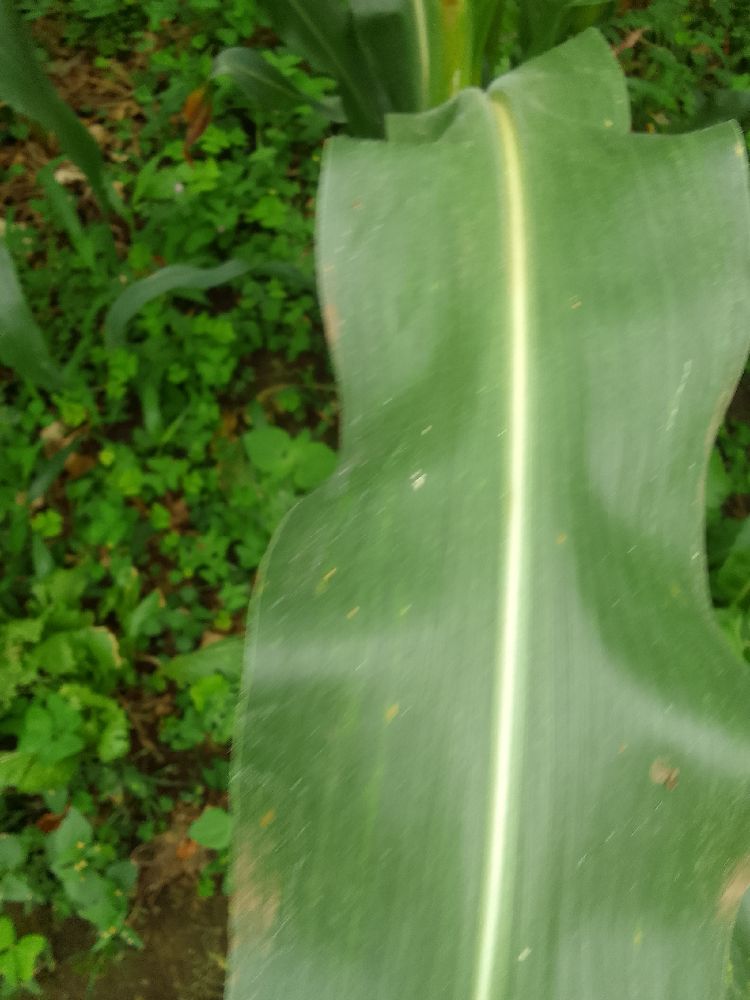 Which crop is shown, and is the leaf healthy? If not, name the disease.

maize, healthy
